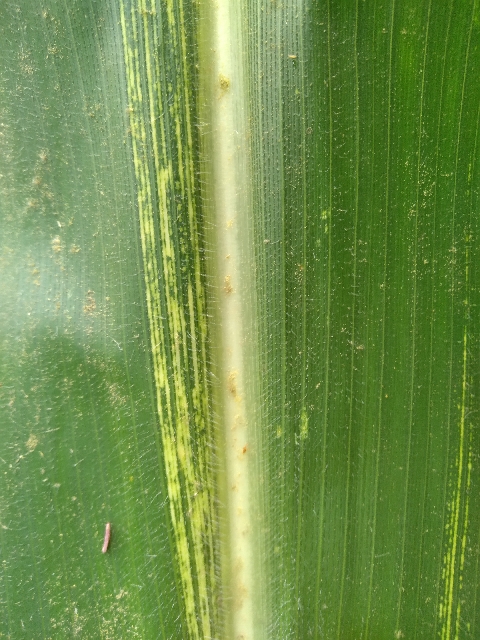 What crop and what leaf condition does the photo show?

maize, maize streak virus
